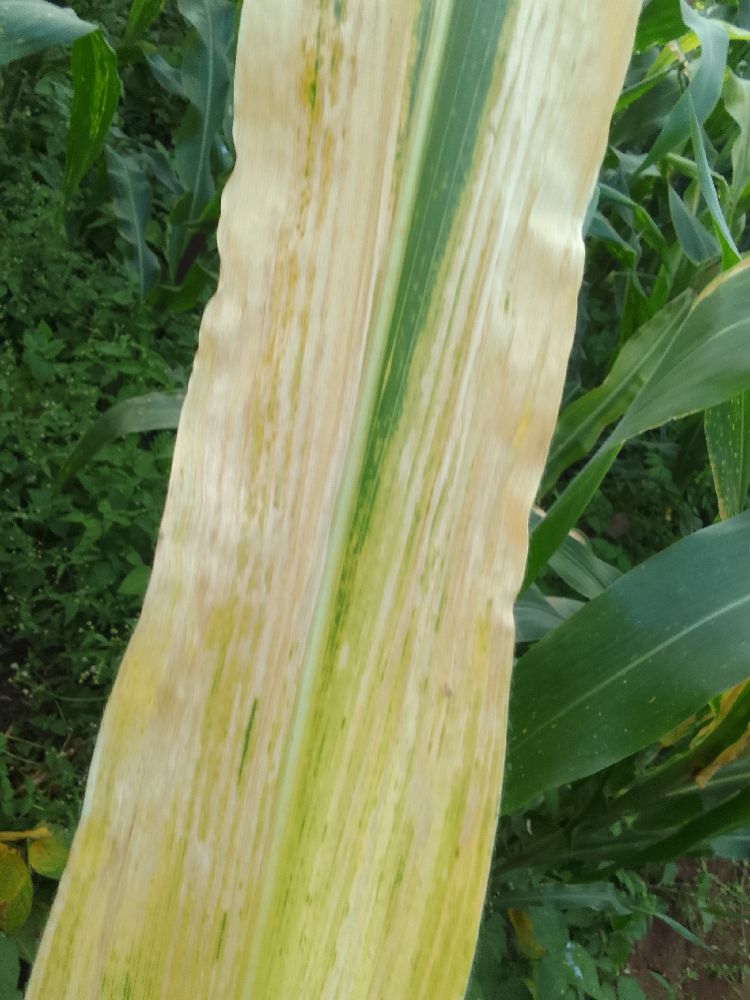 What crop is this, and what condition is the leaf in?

maize, maize lethal necrosis
